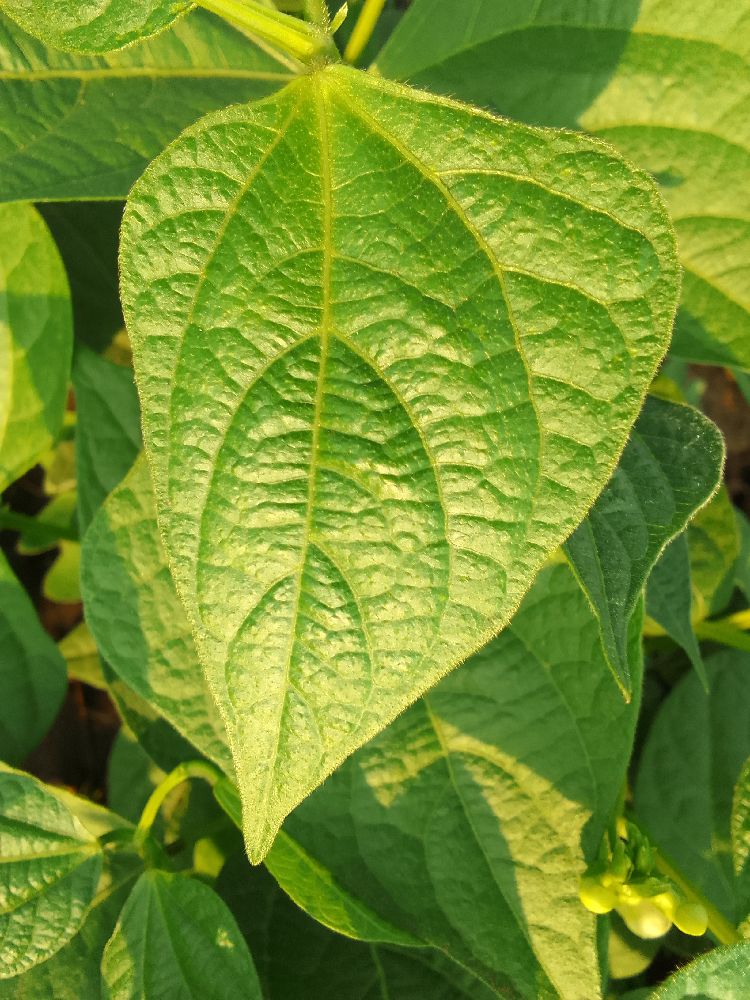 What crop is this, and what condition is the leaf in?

common bean, healthy
